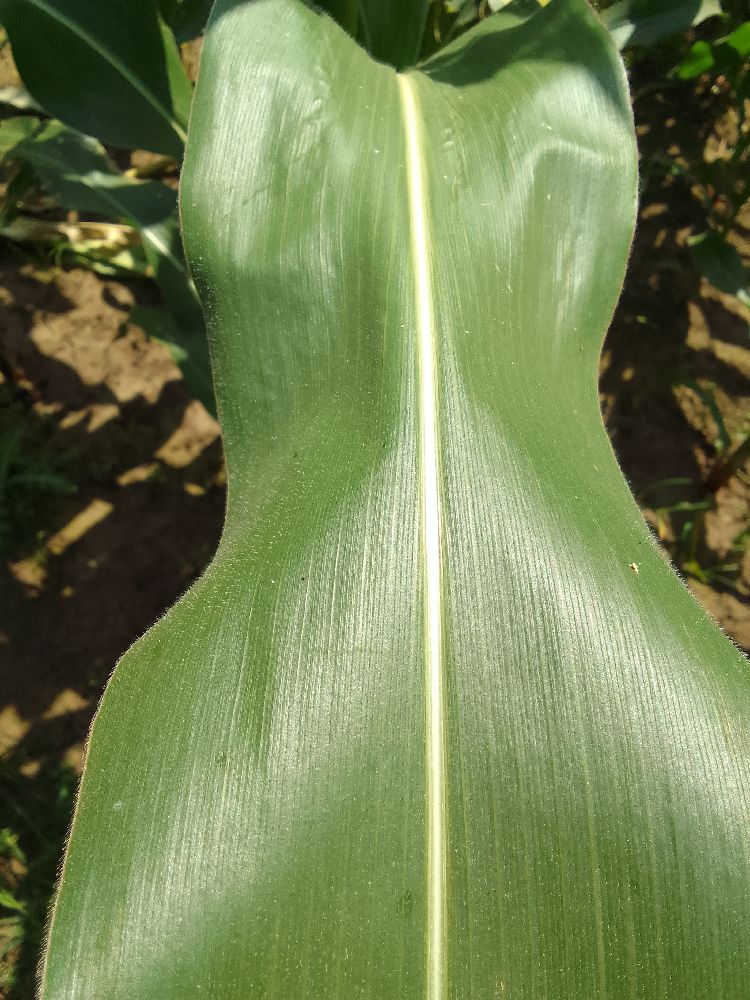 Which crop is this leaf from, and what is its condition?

maize, healthy
